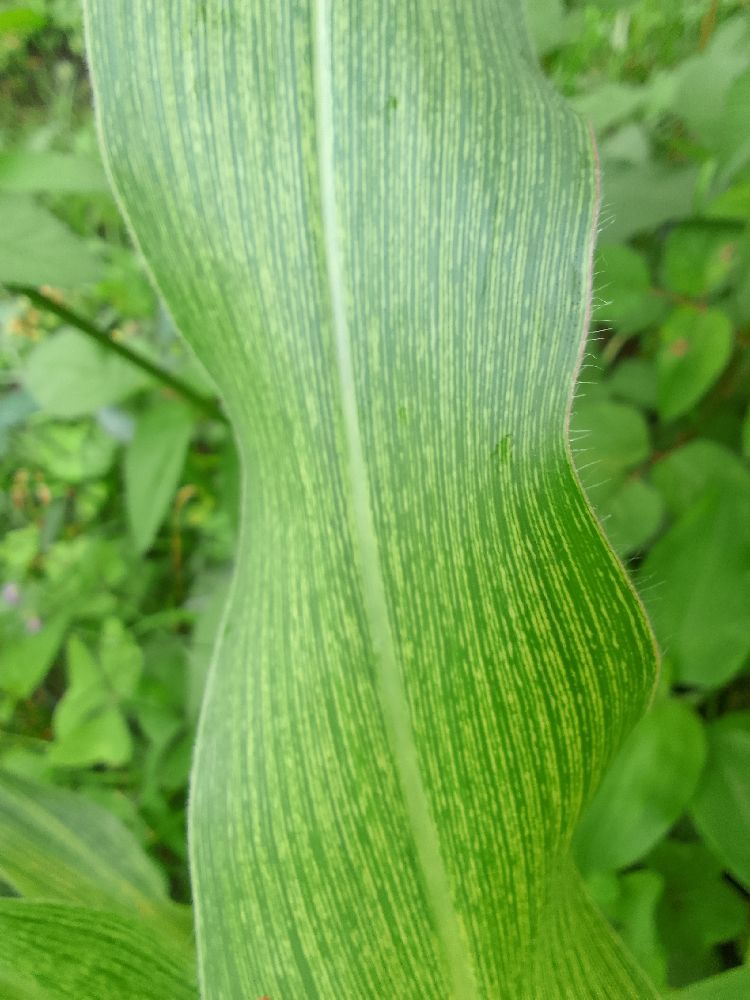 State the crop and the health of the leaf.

maize, maize streak virus
